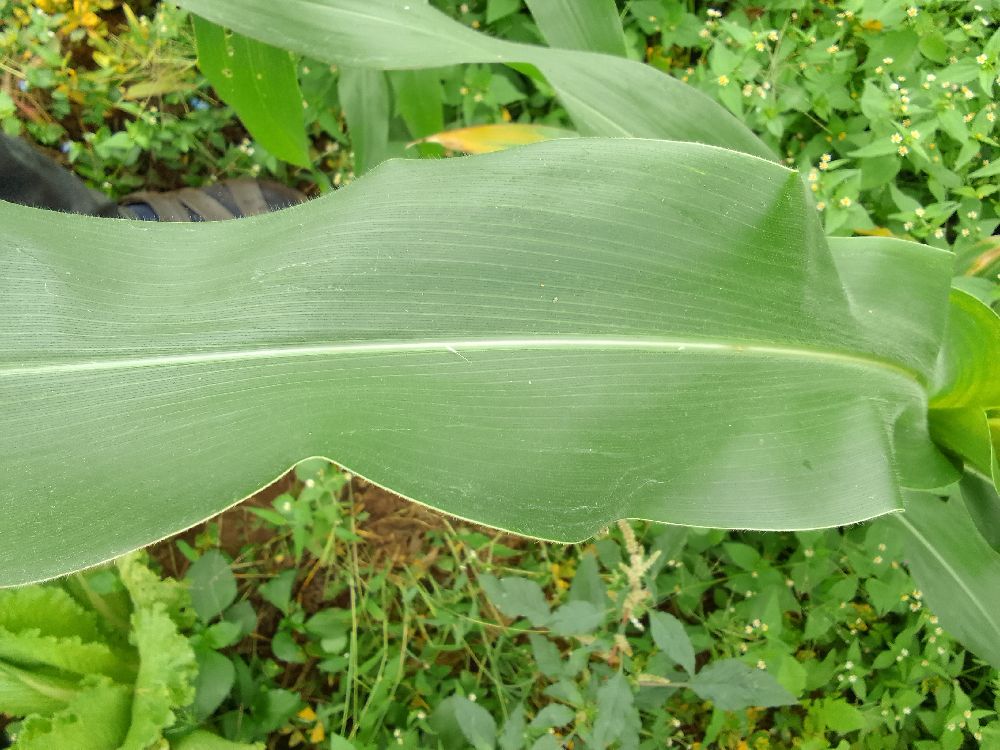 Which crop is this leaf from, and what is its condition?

maize, healthy
